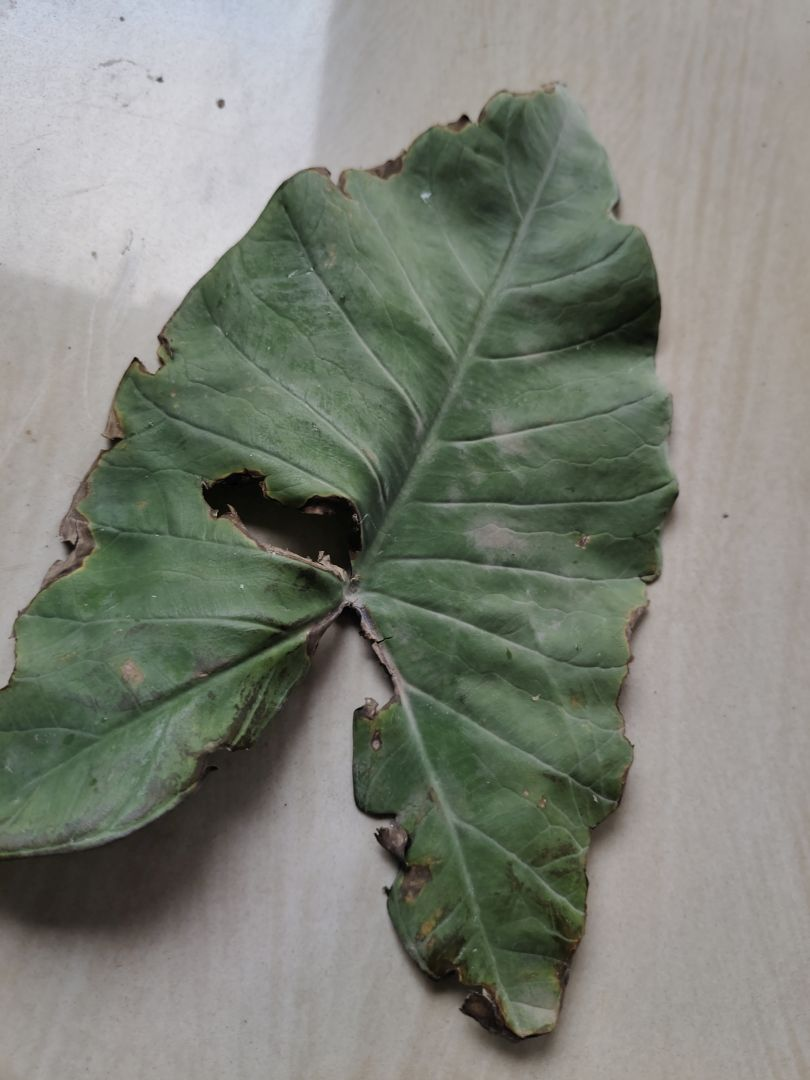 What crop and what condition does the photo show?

taro, leaf blight
